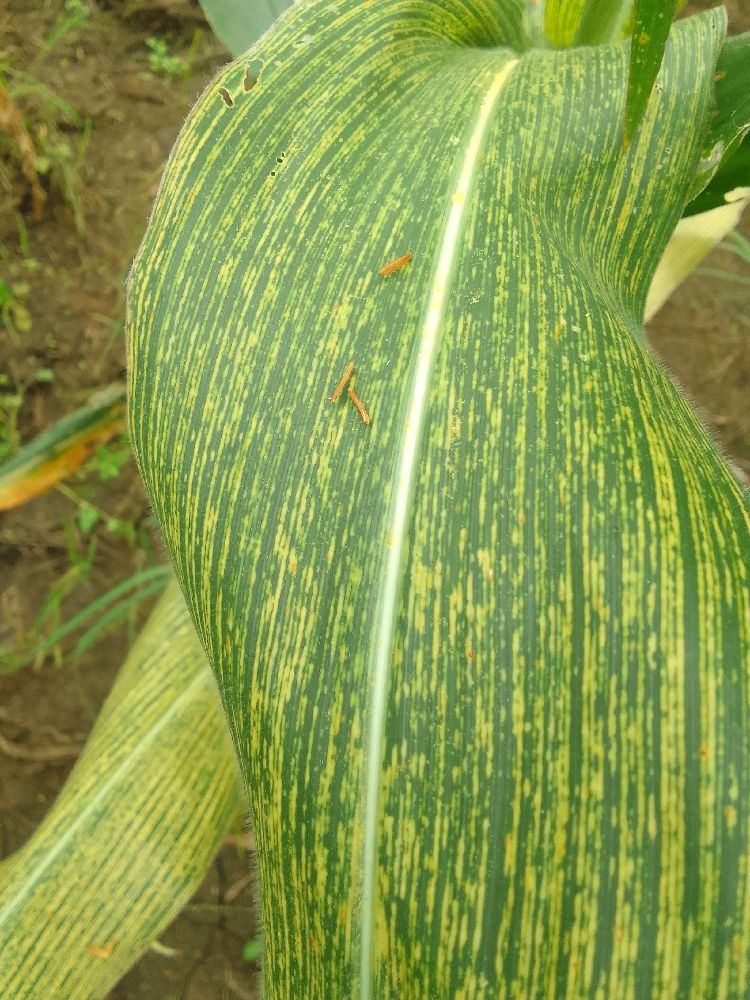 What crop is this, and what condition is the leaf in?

maize, maize streak virus
